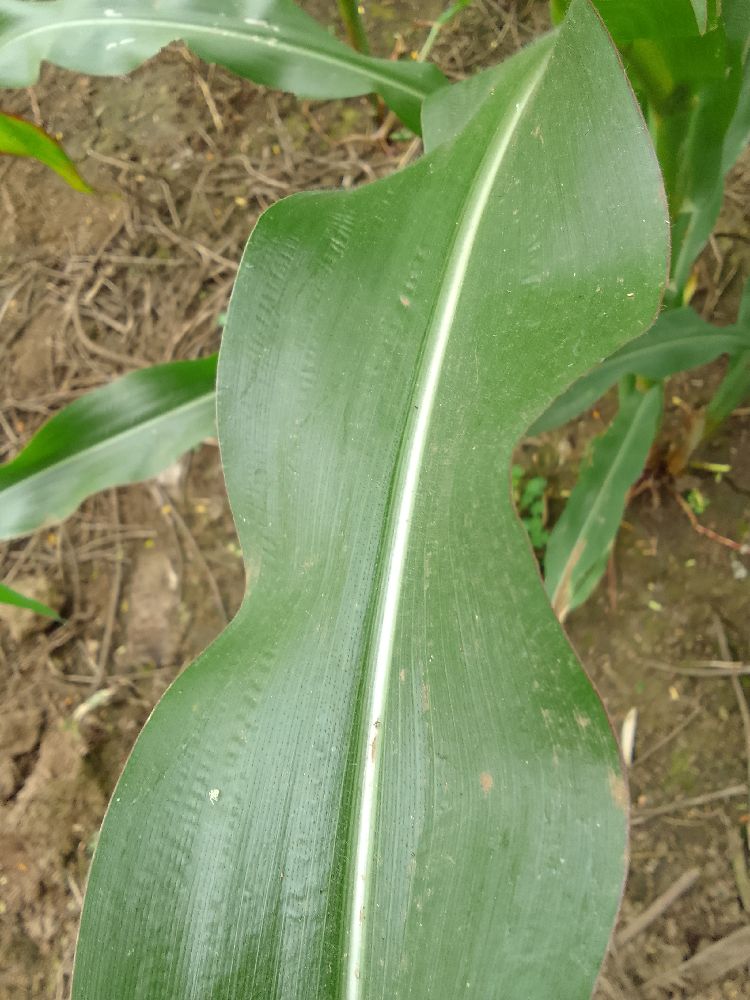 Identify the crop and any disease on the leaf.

maize, healthy
